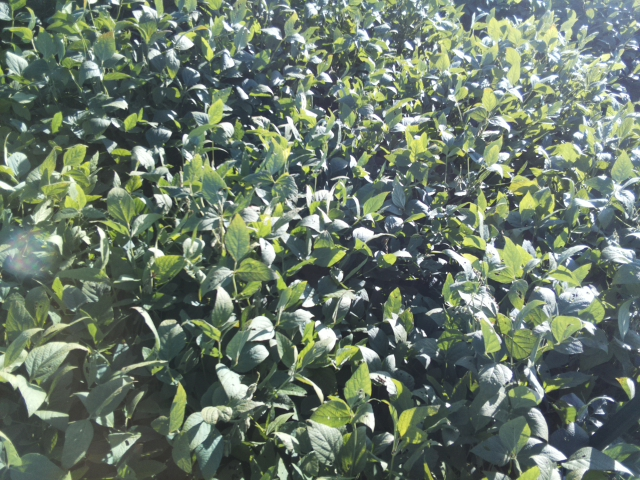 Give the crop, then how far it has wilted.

soybean, leaflets folding inward at secondary pulvinus with no turgor loss in leaflets or petioles
